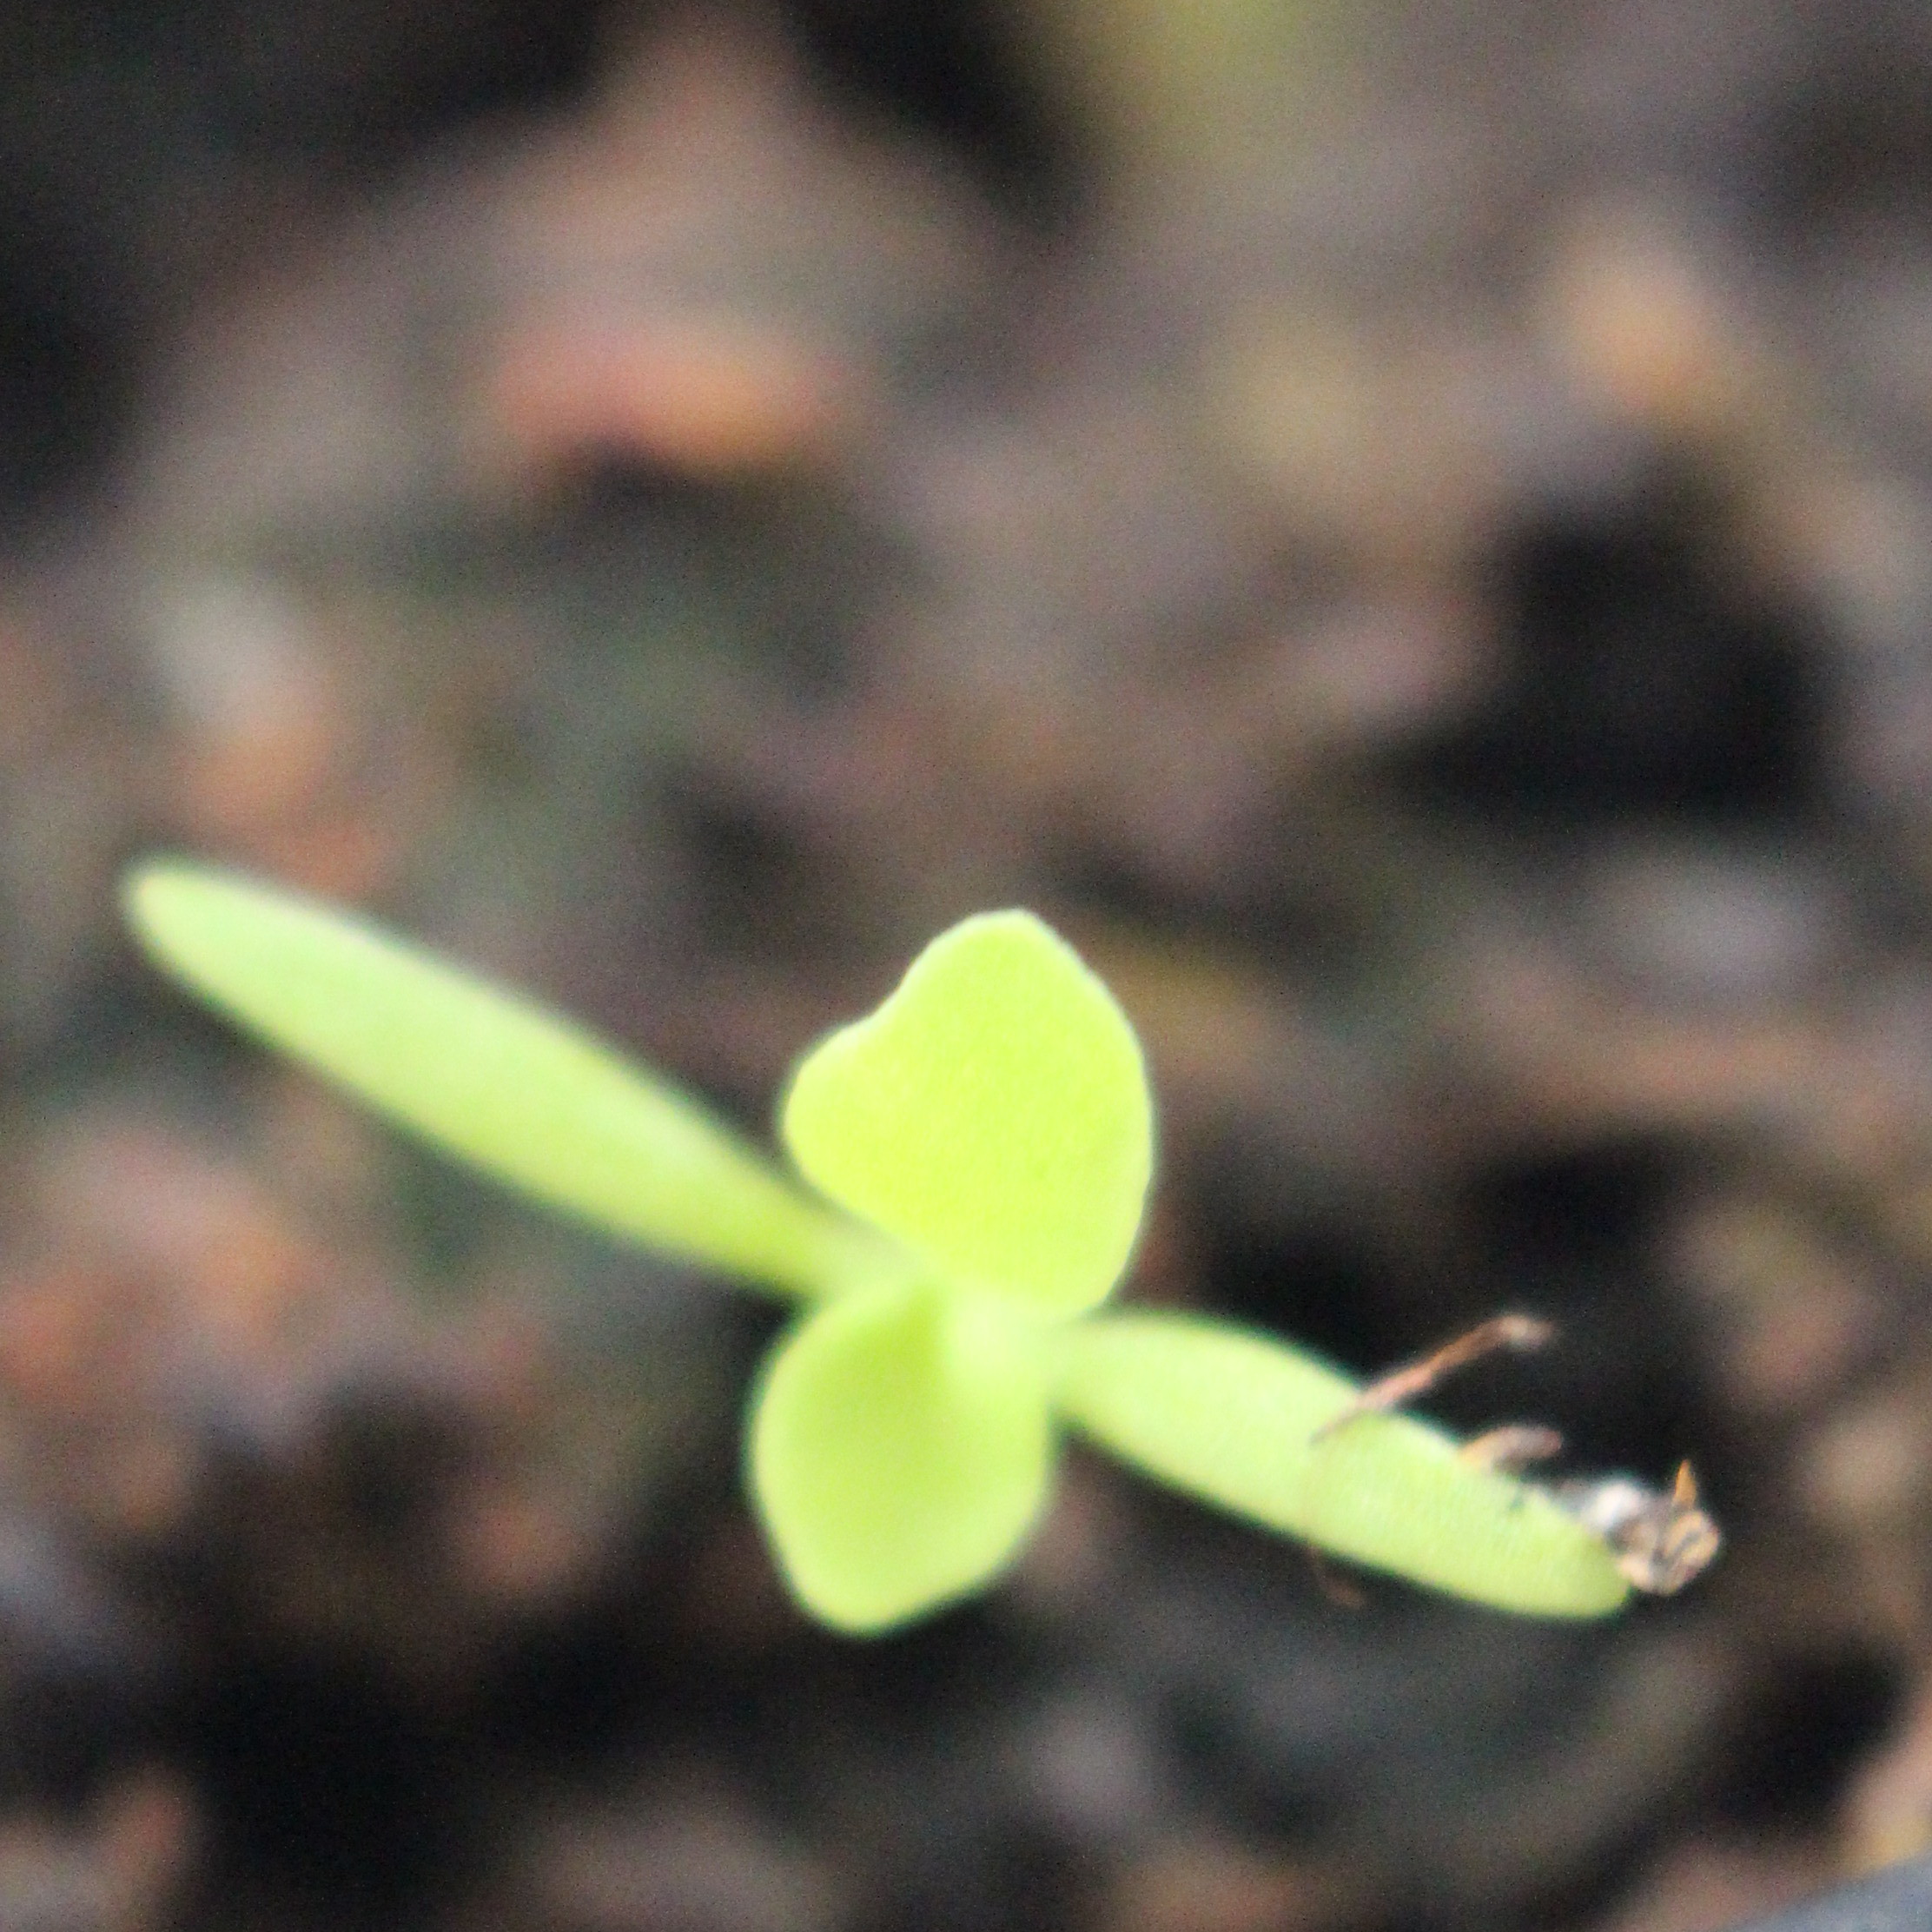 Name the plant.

Papaver rhoeas
